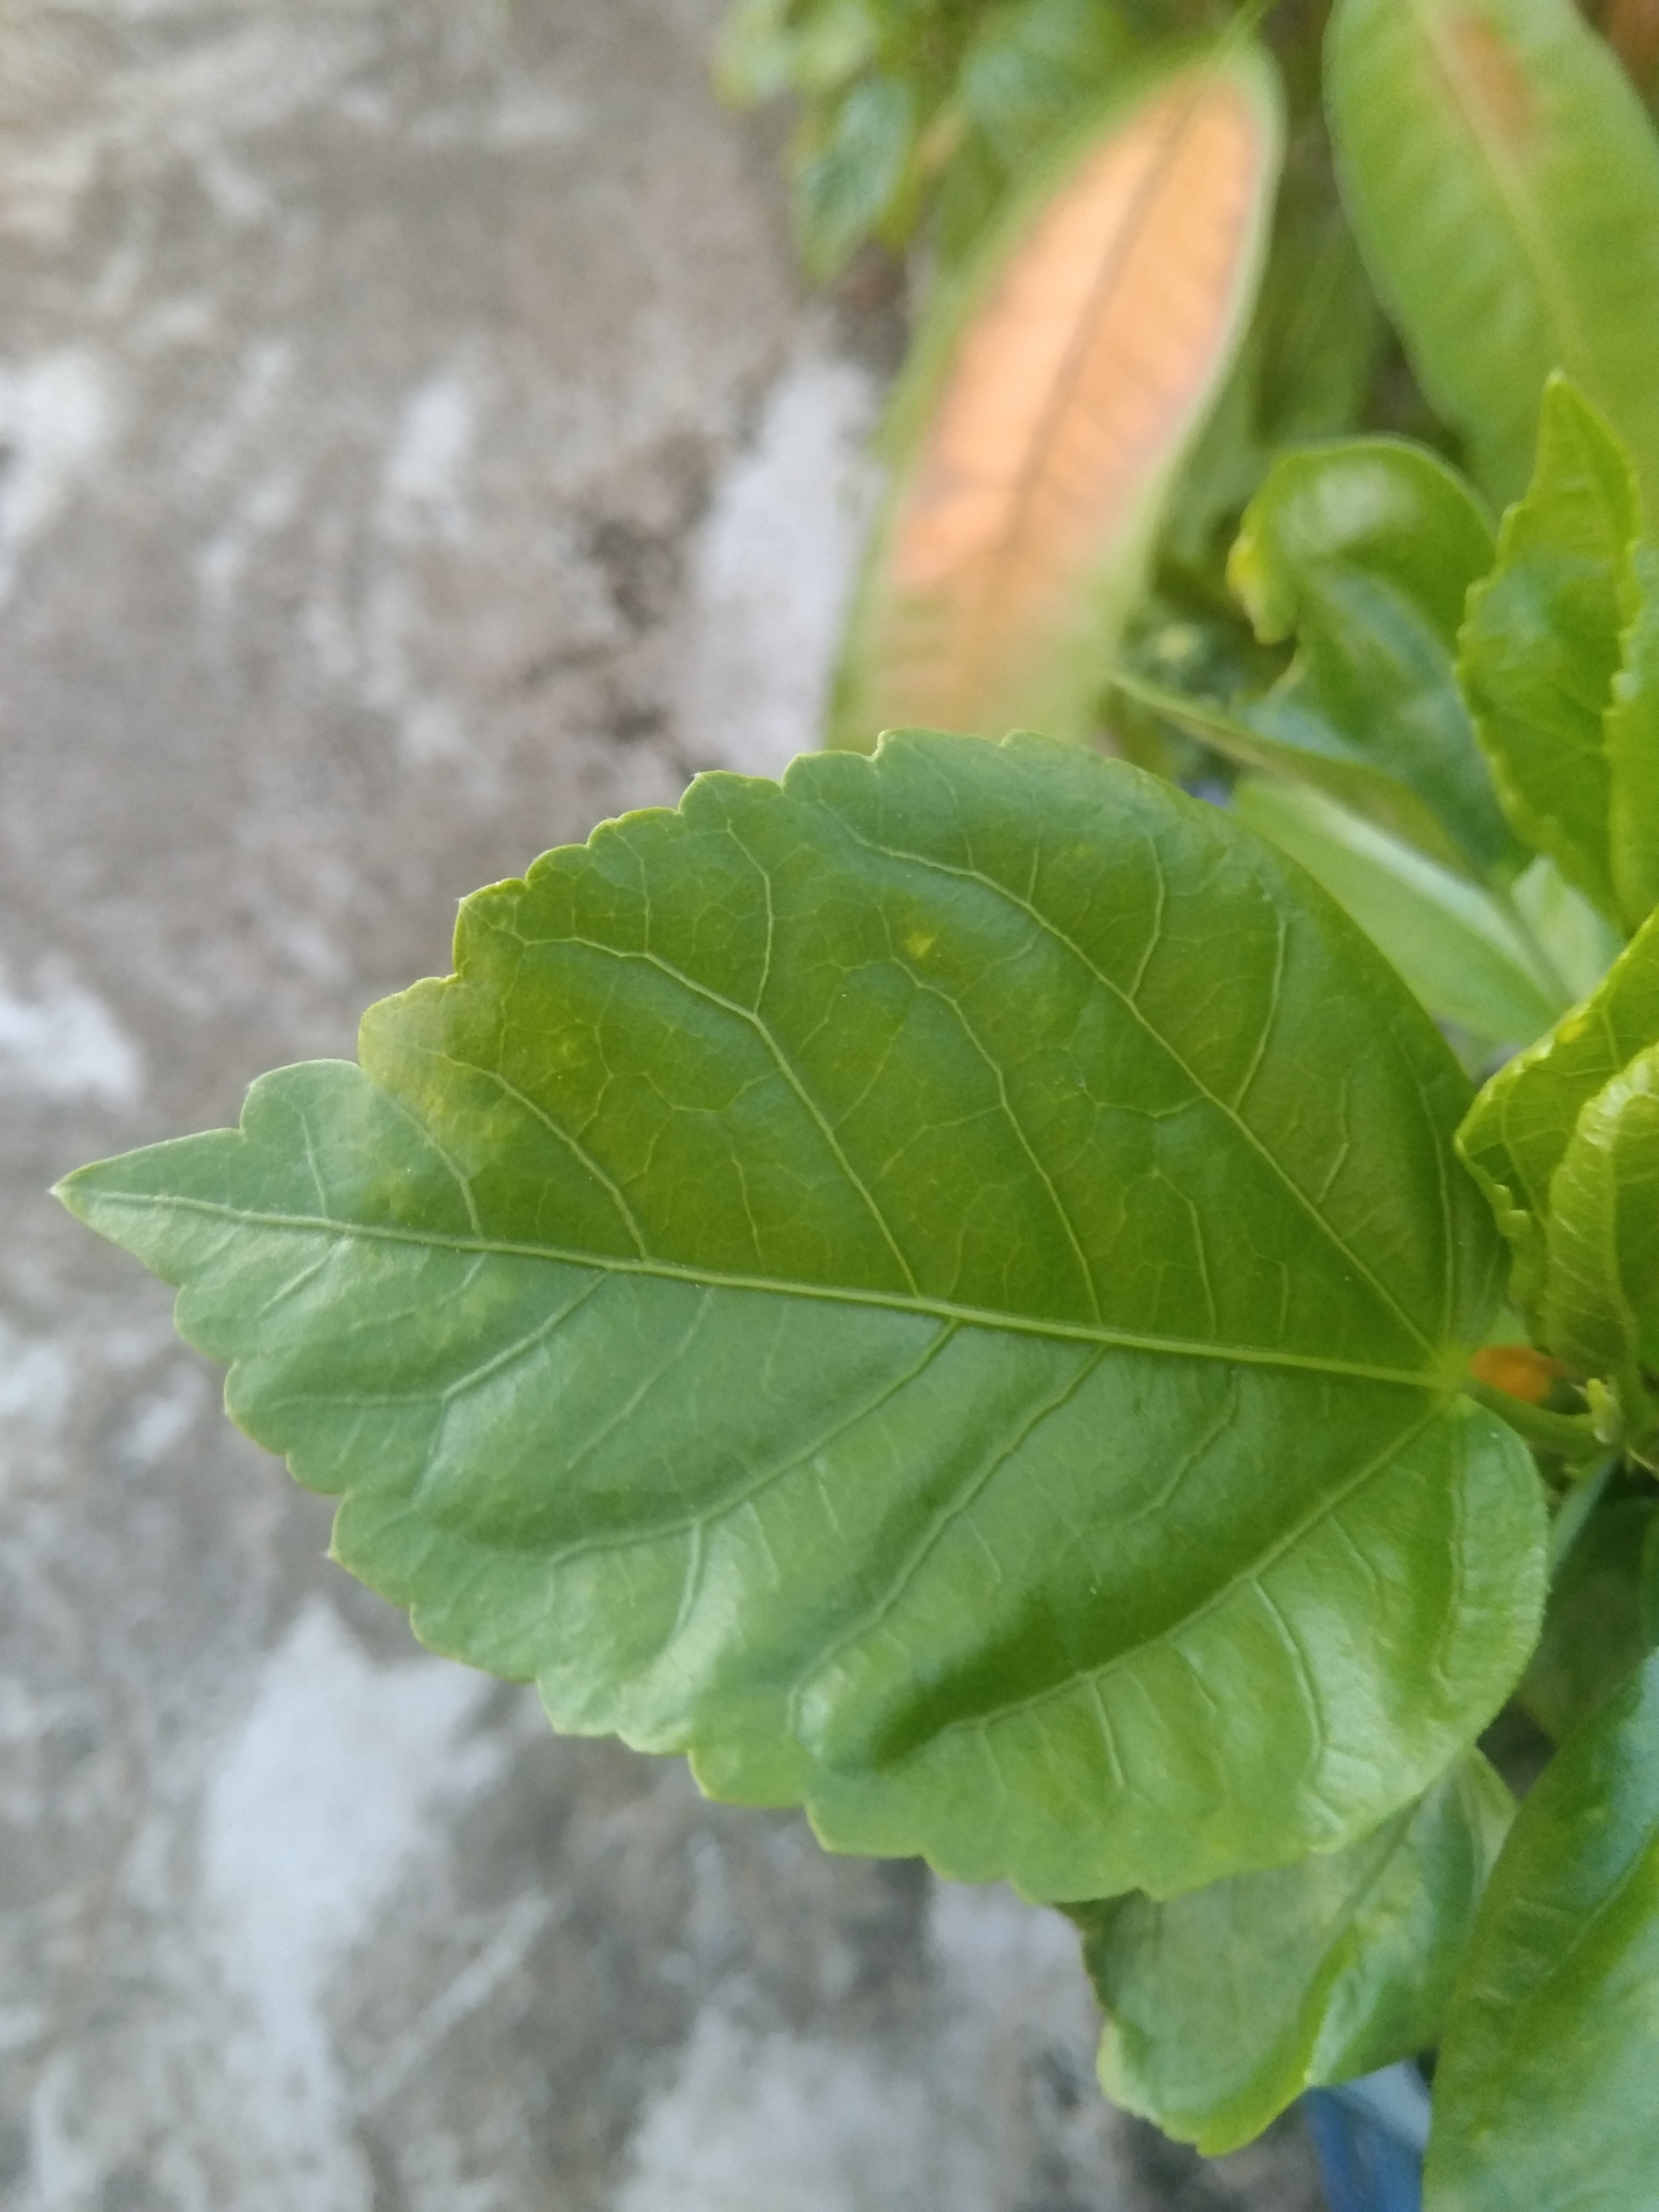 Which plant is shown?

hibiscus
